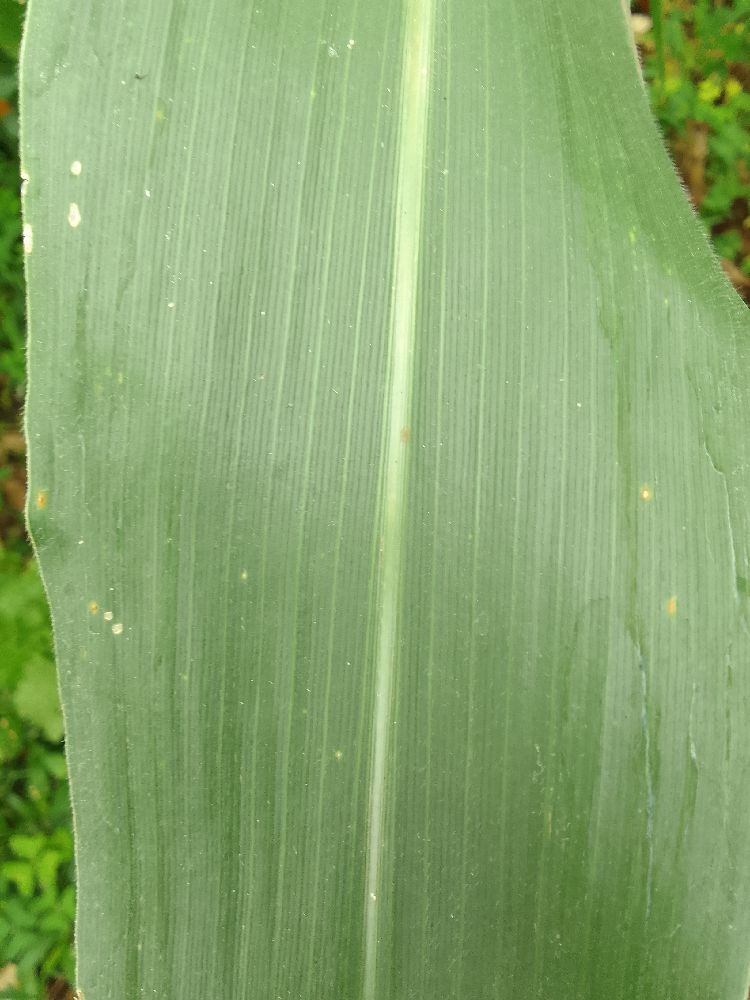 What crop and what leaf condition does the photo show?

maize, healthy
